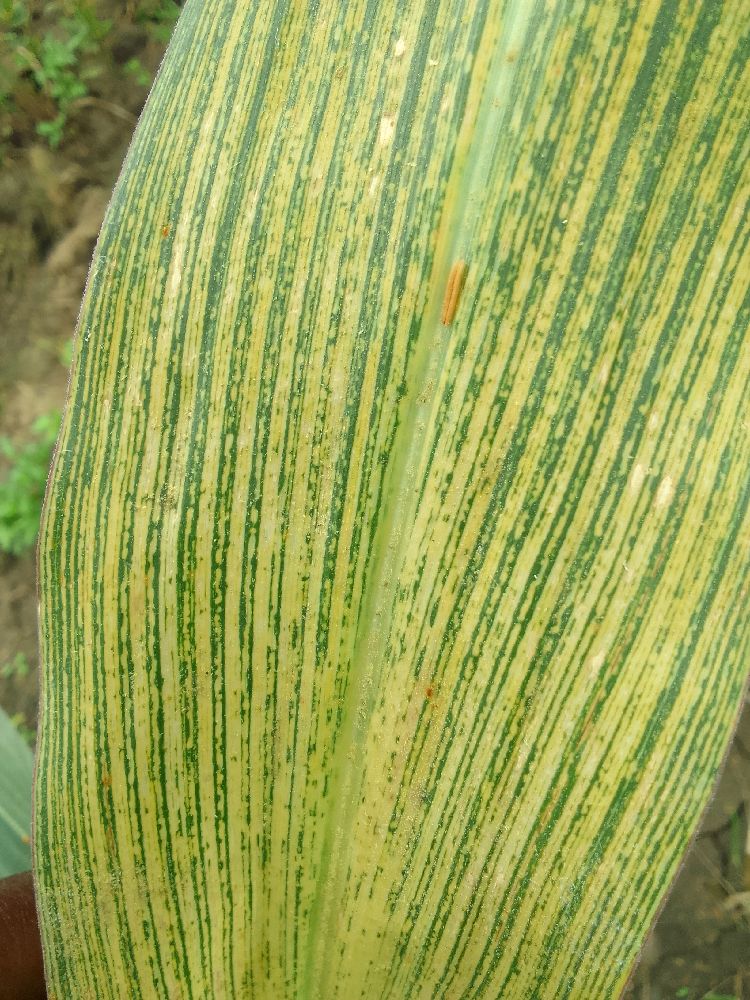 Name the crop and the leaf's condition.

maize, maize streak virus
